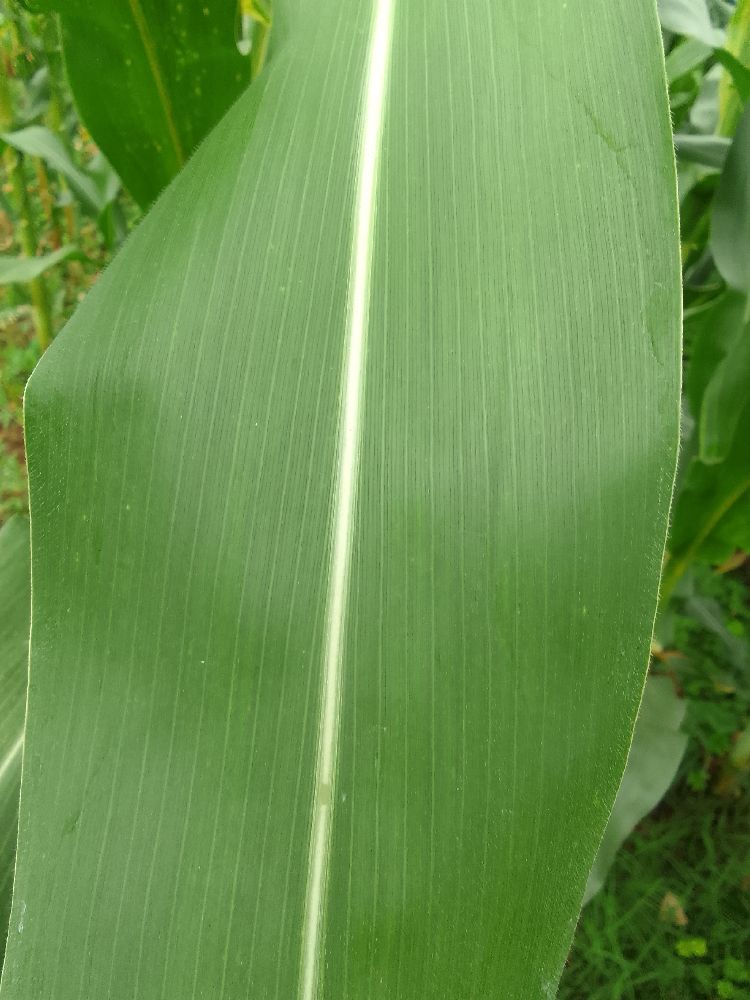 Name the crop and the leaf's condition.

maize, healthy
